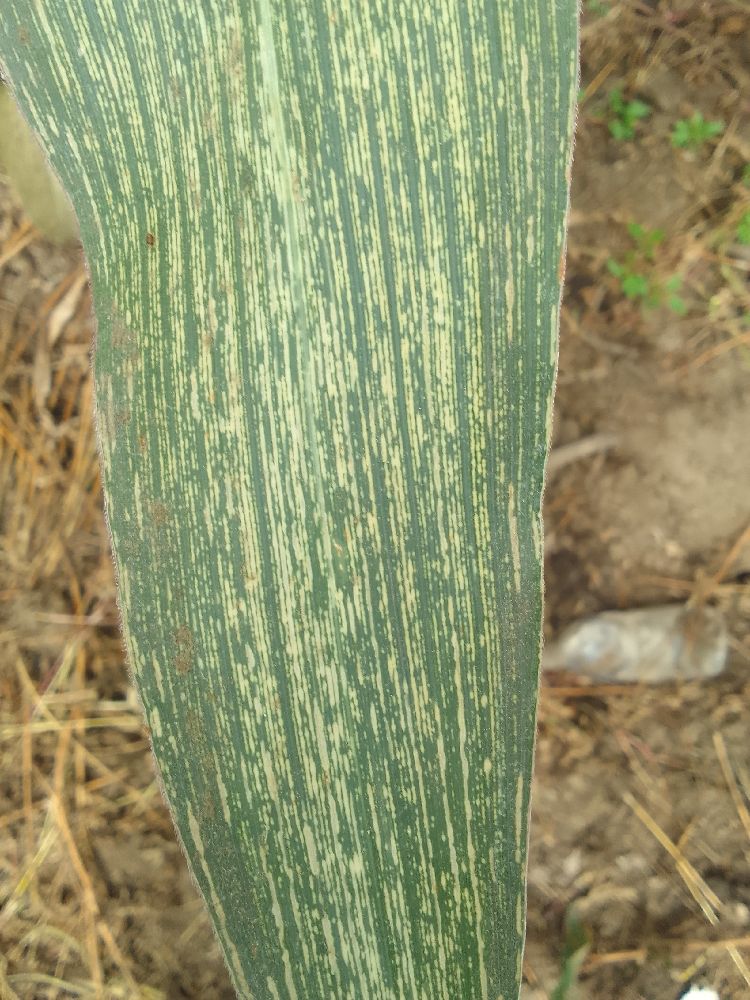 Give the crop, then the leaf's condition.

maize, maize streak virus
